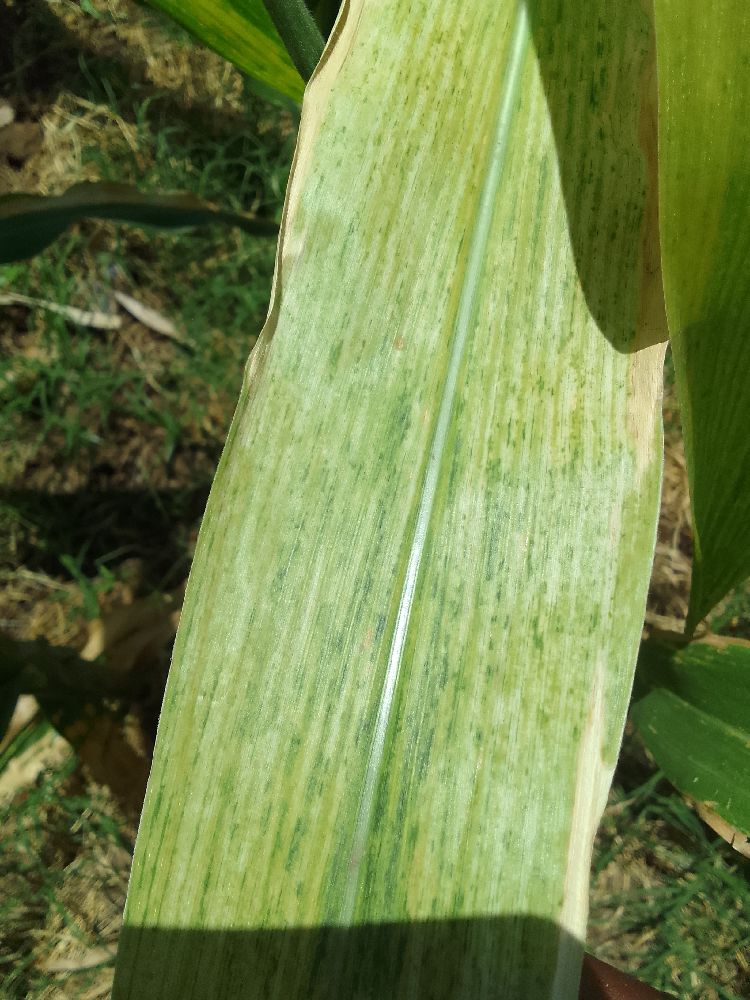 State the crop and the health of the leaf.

maize, maize lethal necrosis
